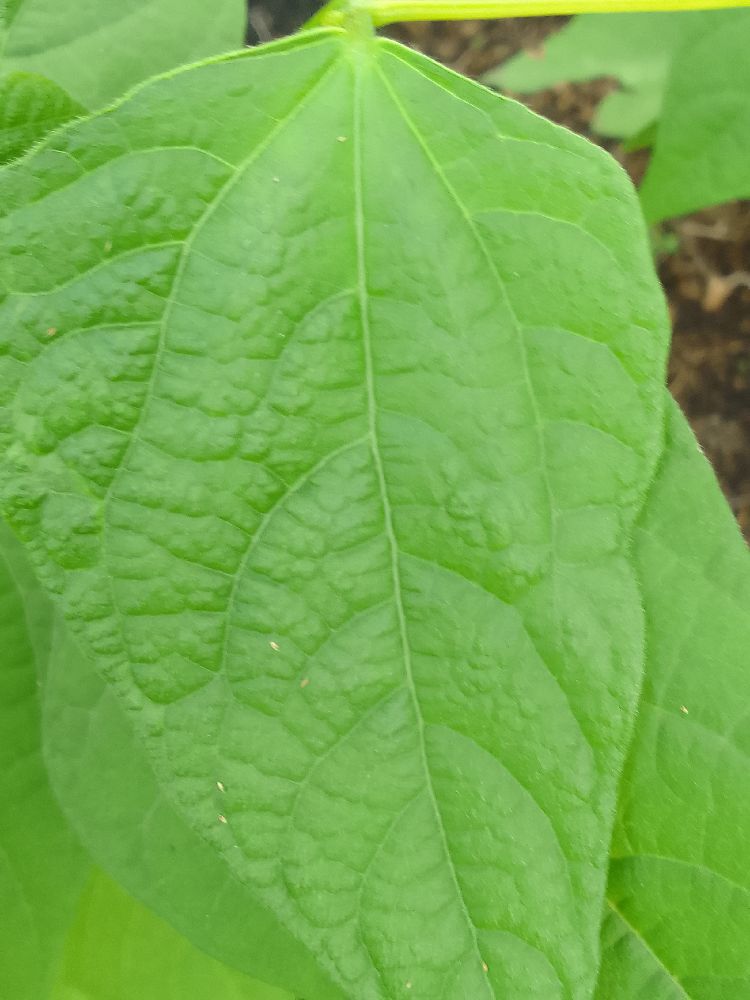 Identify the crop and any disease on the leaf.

common bean, healthy
